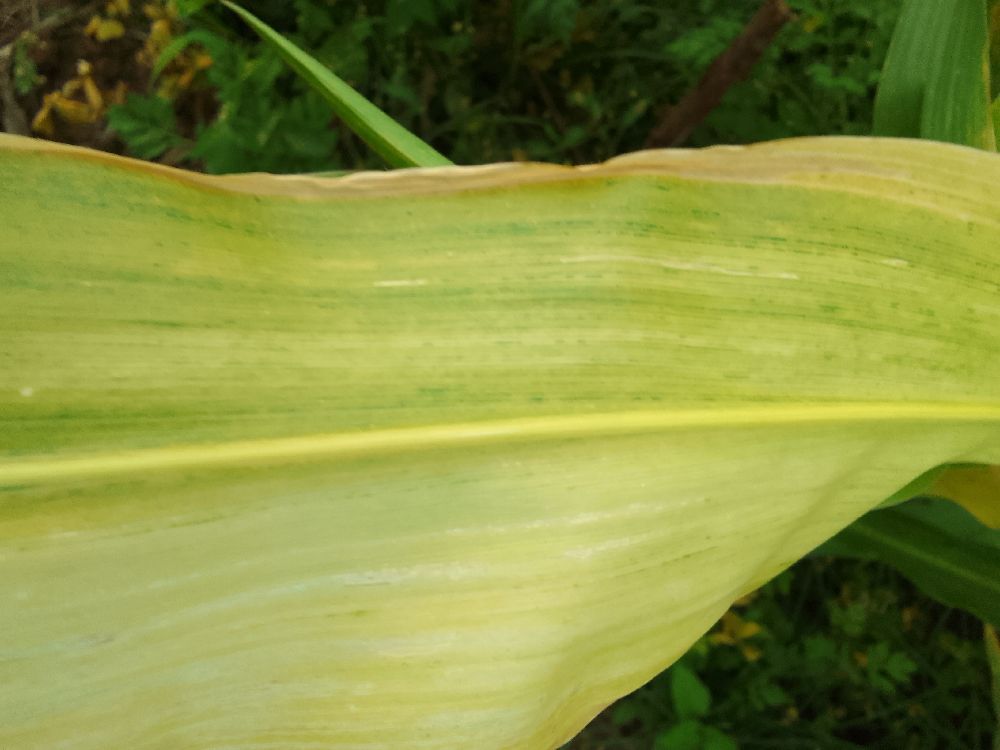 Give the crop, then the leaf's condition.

maize, maize lethal necrosis
